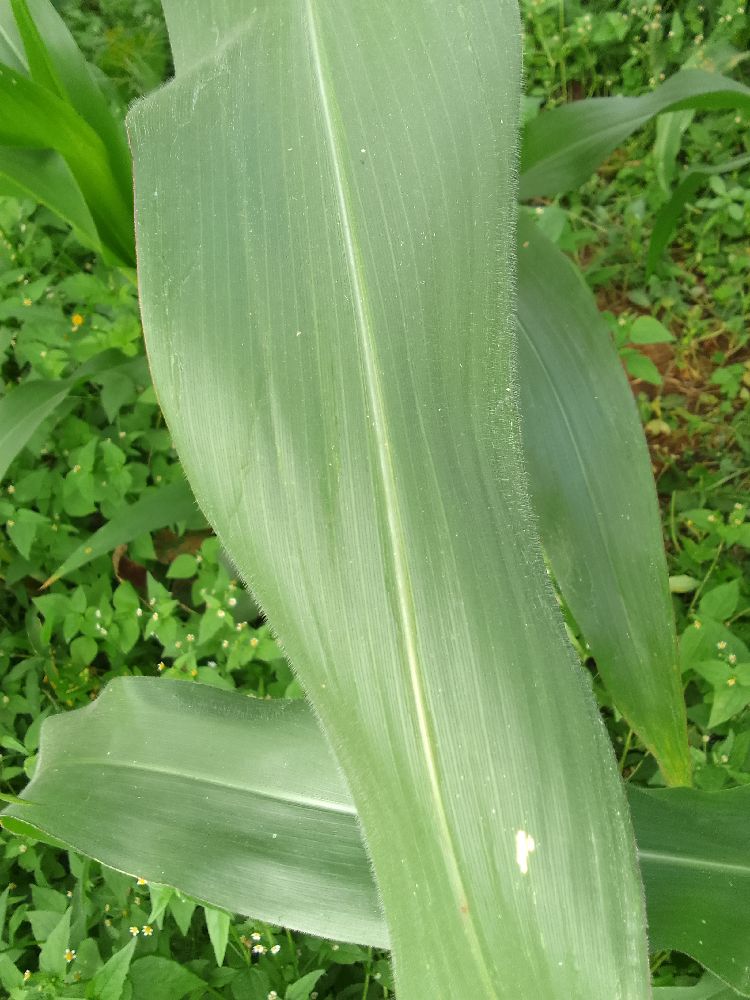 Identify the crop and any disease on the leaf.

maize, healthy
